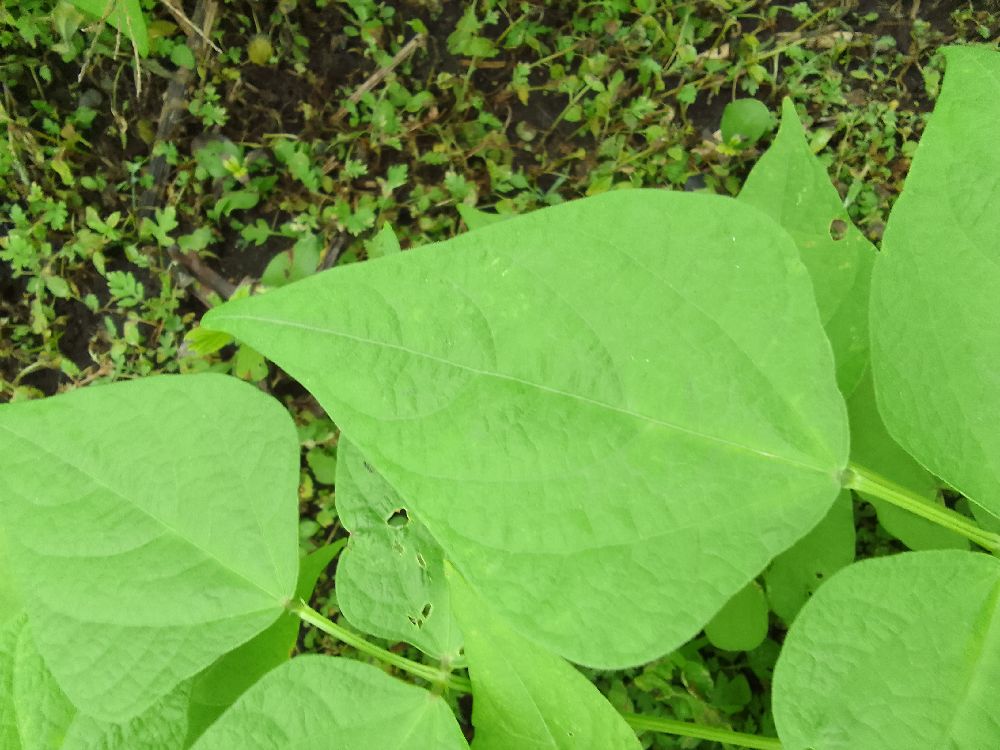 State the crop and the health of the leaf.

common bean, healthy
